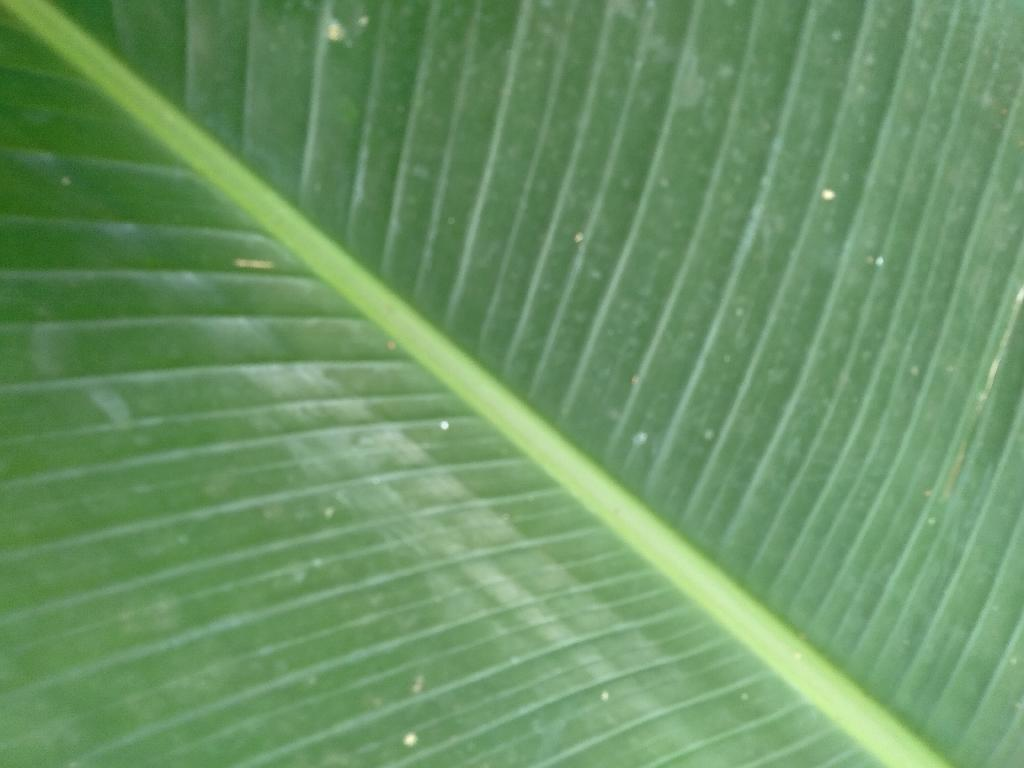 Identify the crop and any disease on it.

banana, healthy
